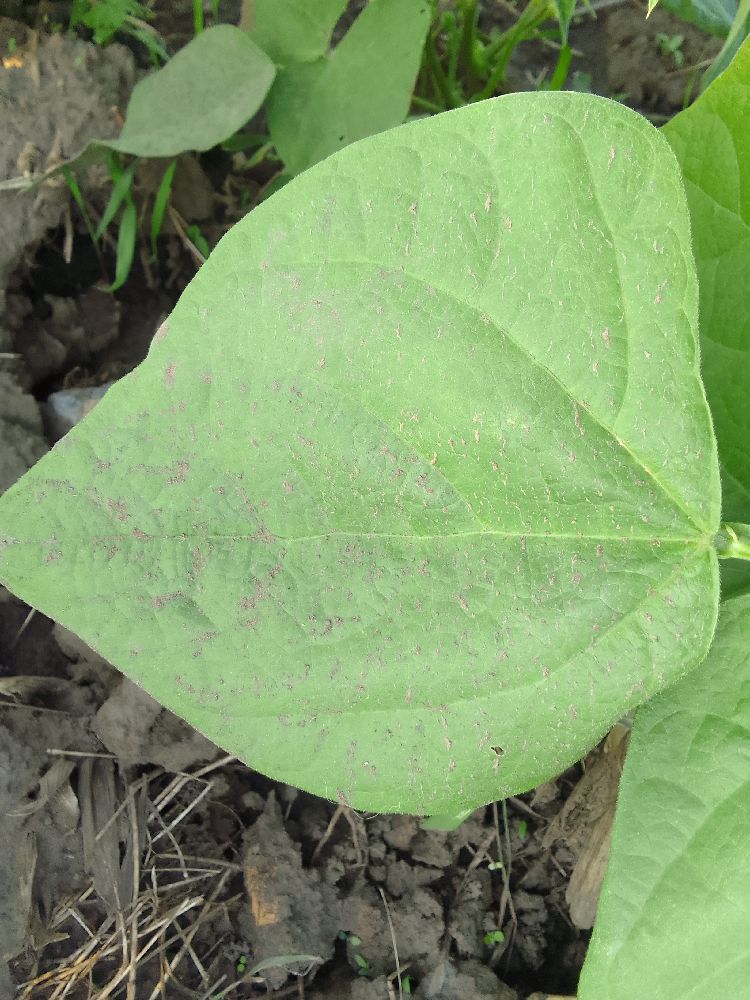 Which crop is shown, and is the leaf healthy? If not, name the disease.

common bean, healthy
